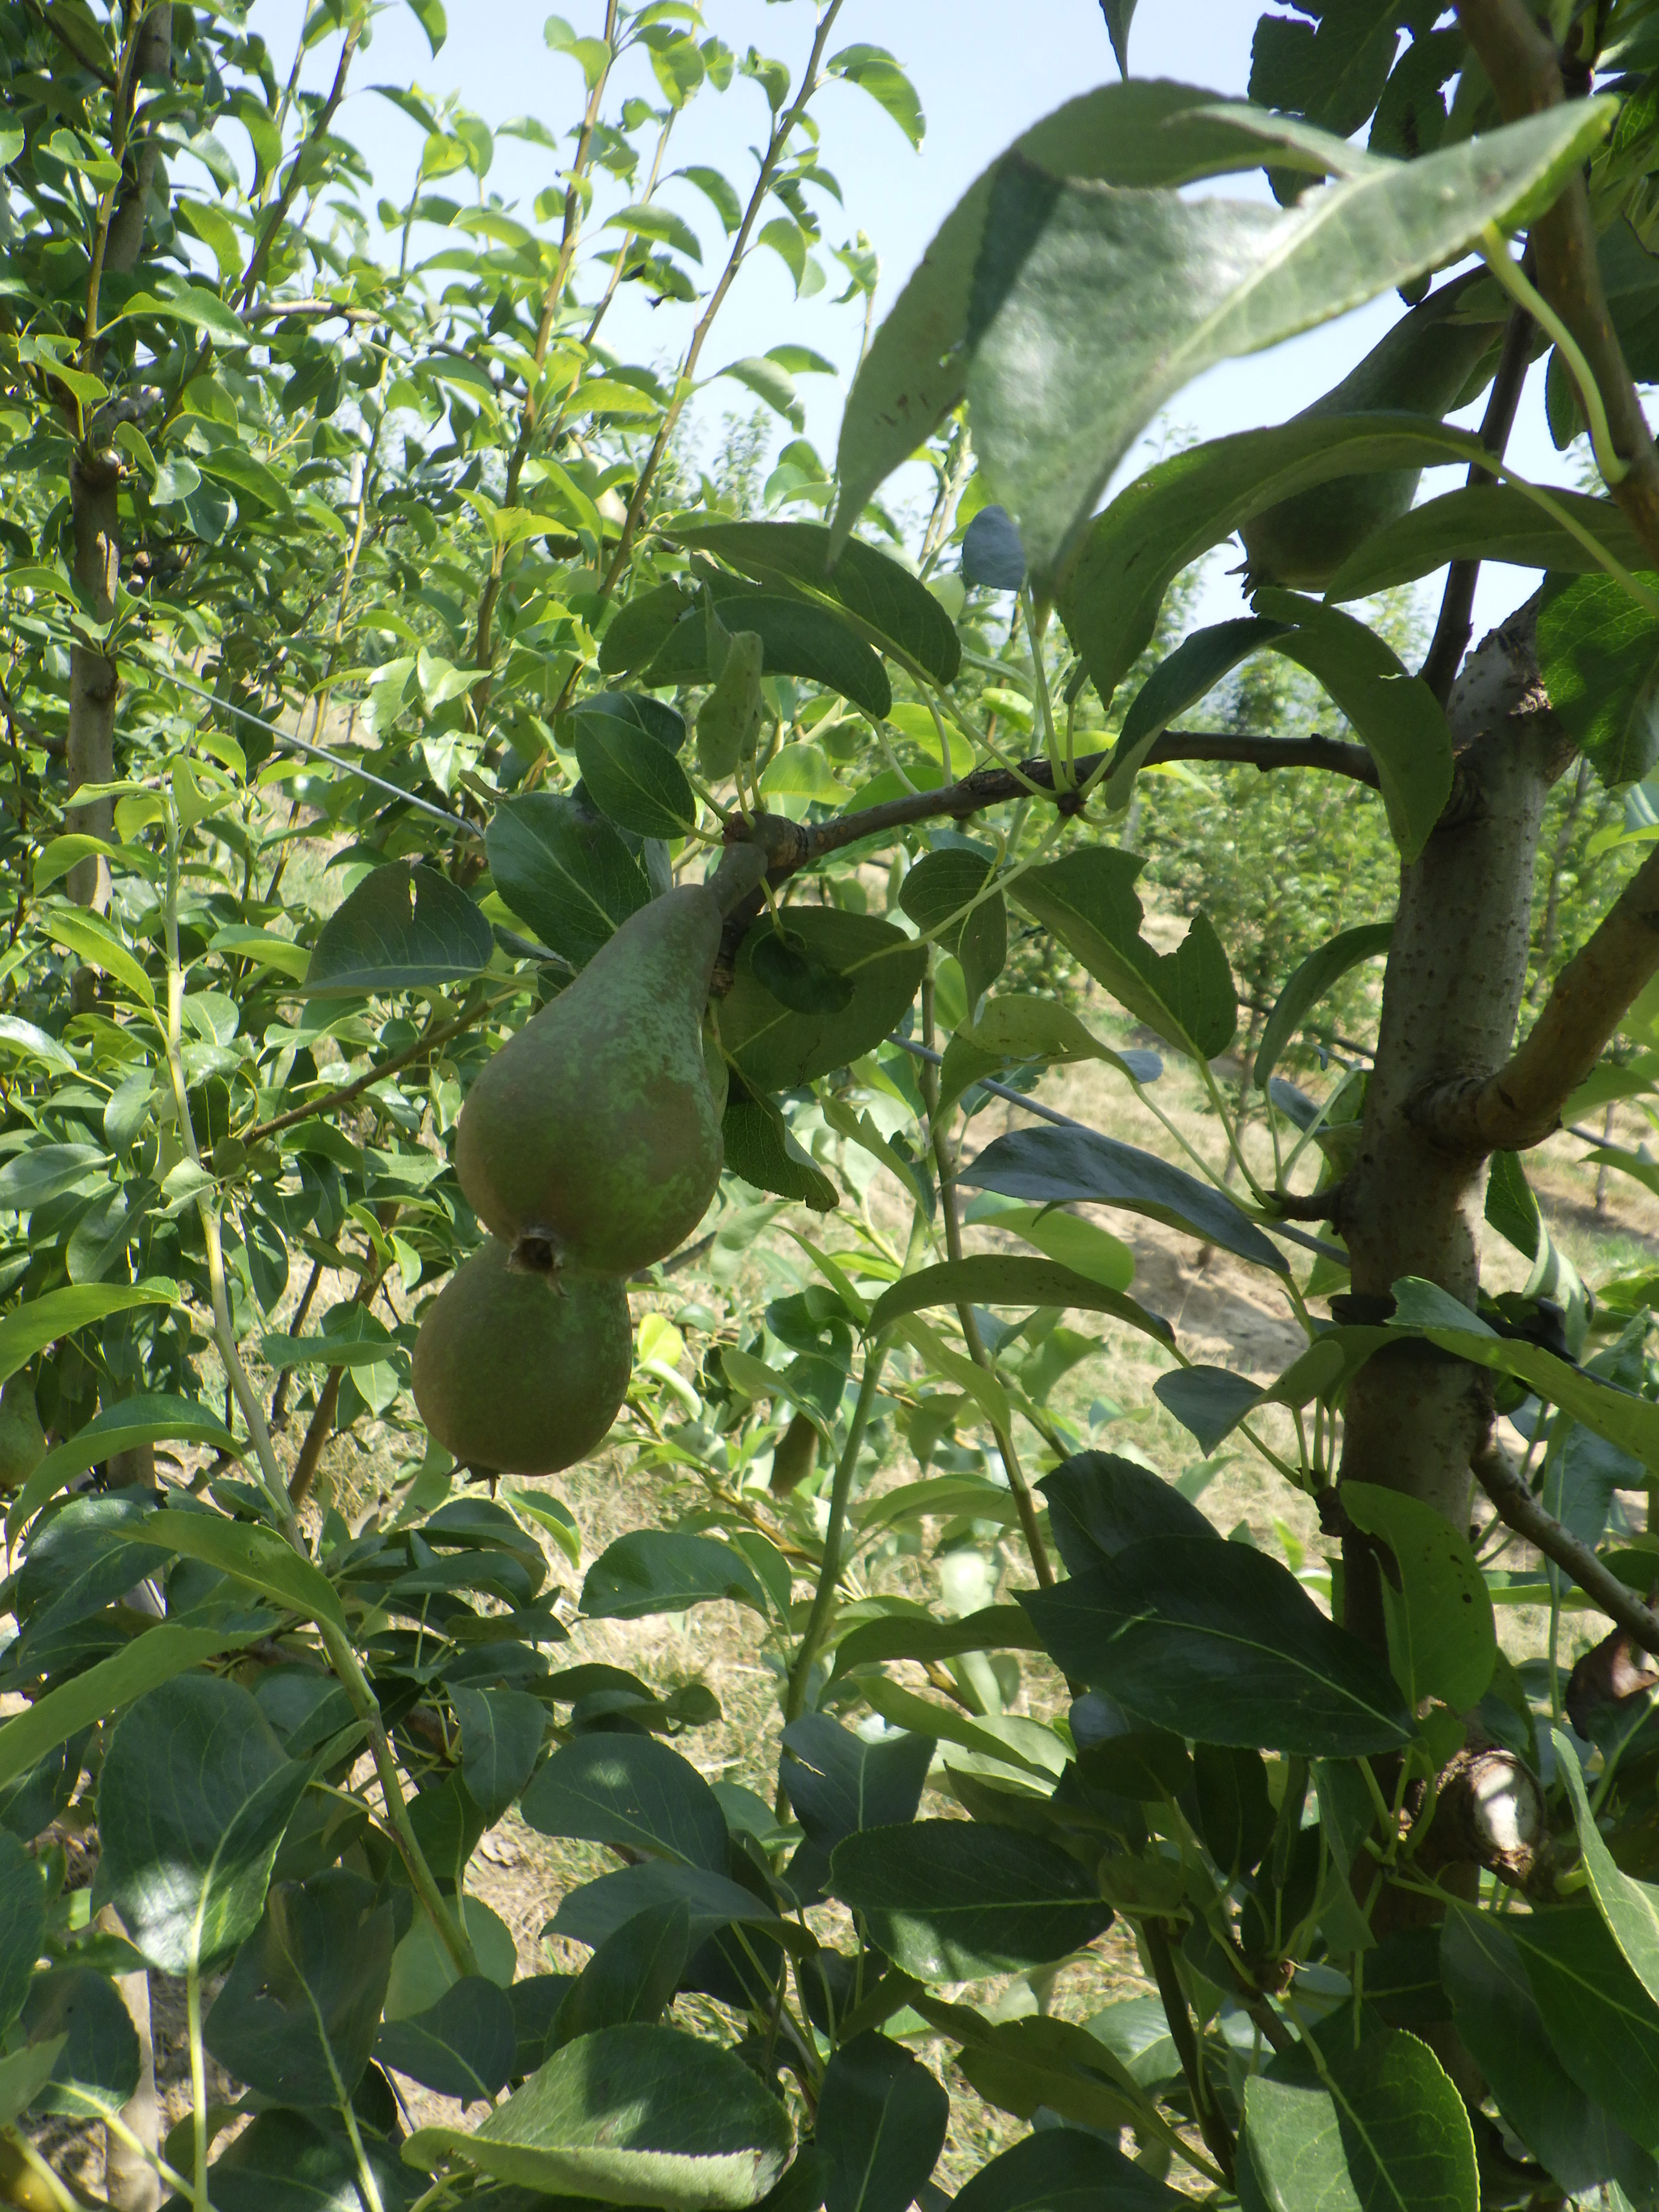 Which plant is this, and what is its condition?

pear, black spot, mechanical damage
